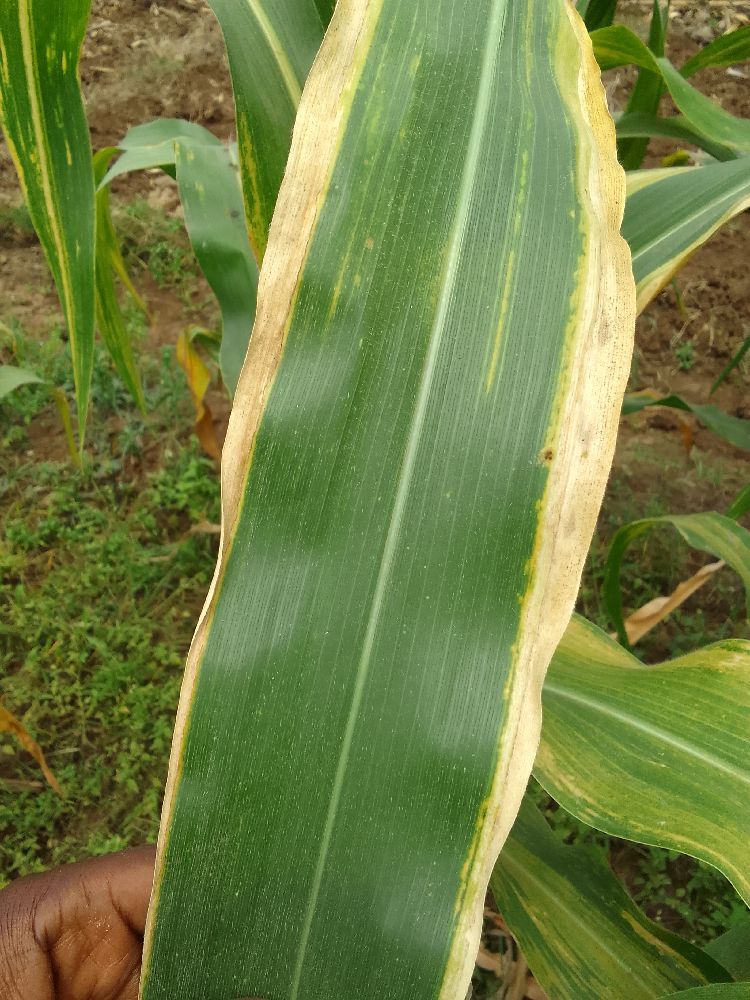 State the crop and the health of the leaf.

maize, maize lethal necrosis
